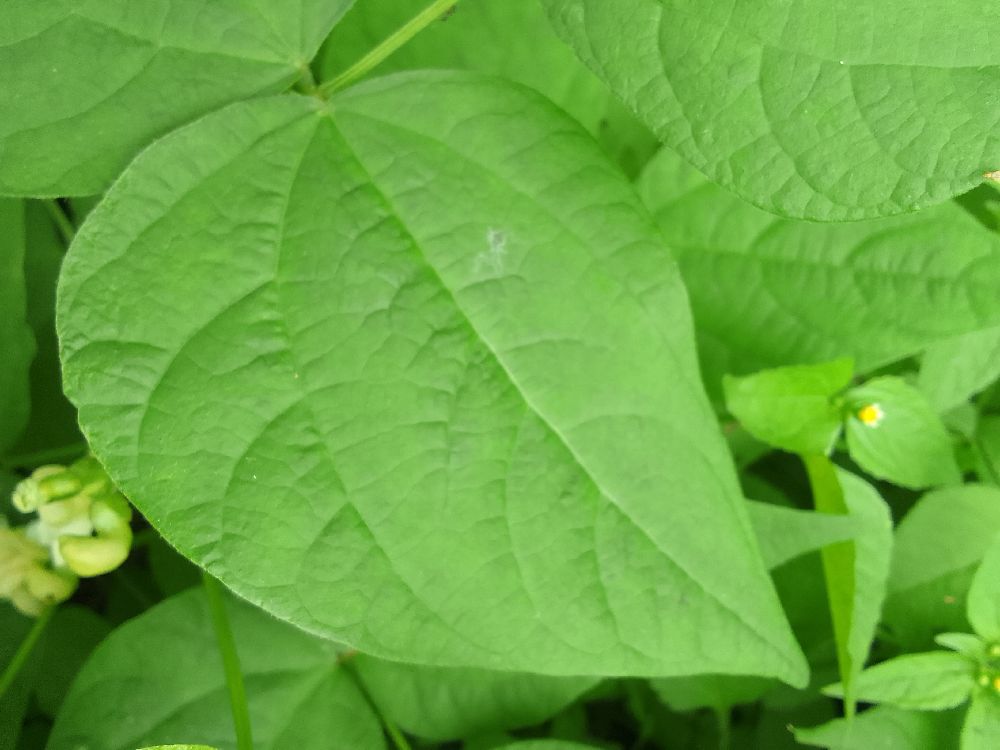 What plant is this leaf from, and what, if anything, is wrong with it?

common bean, healthy
